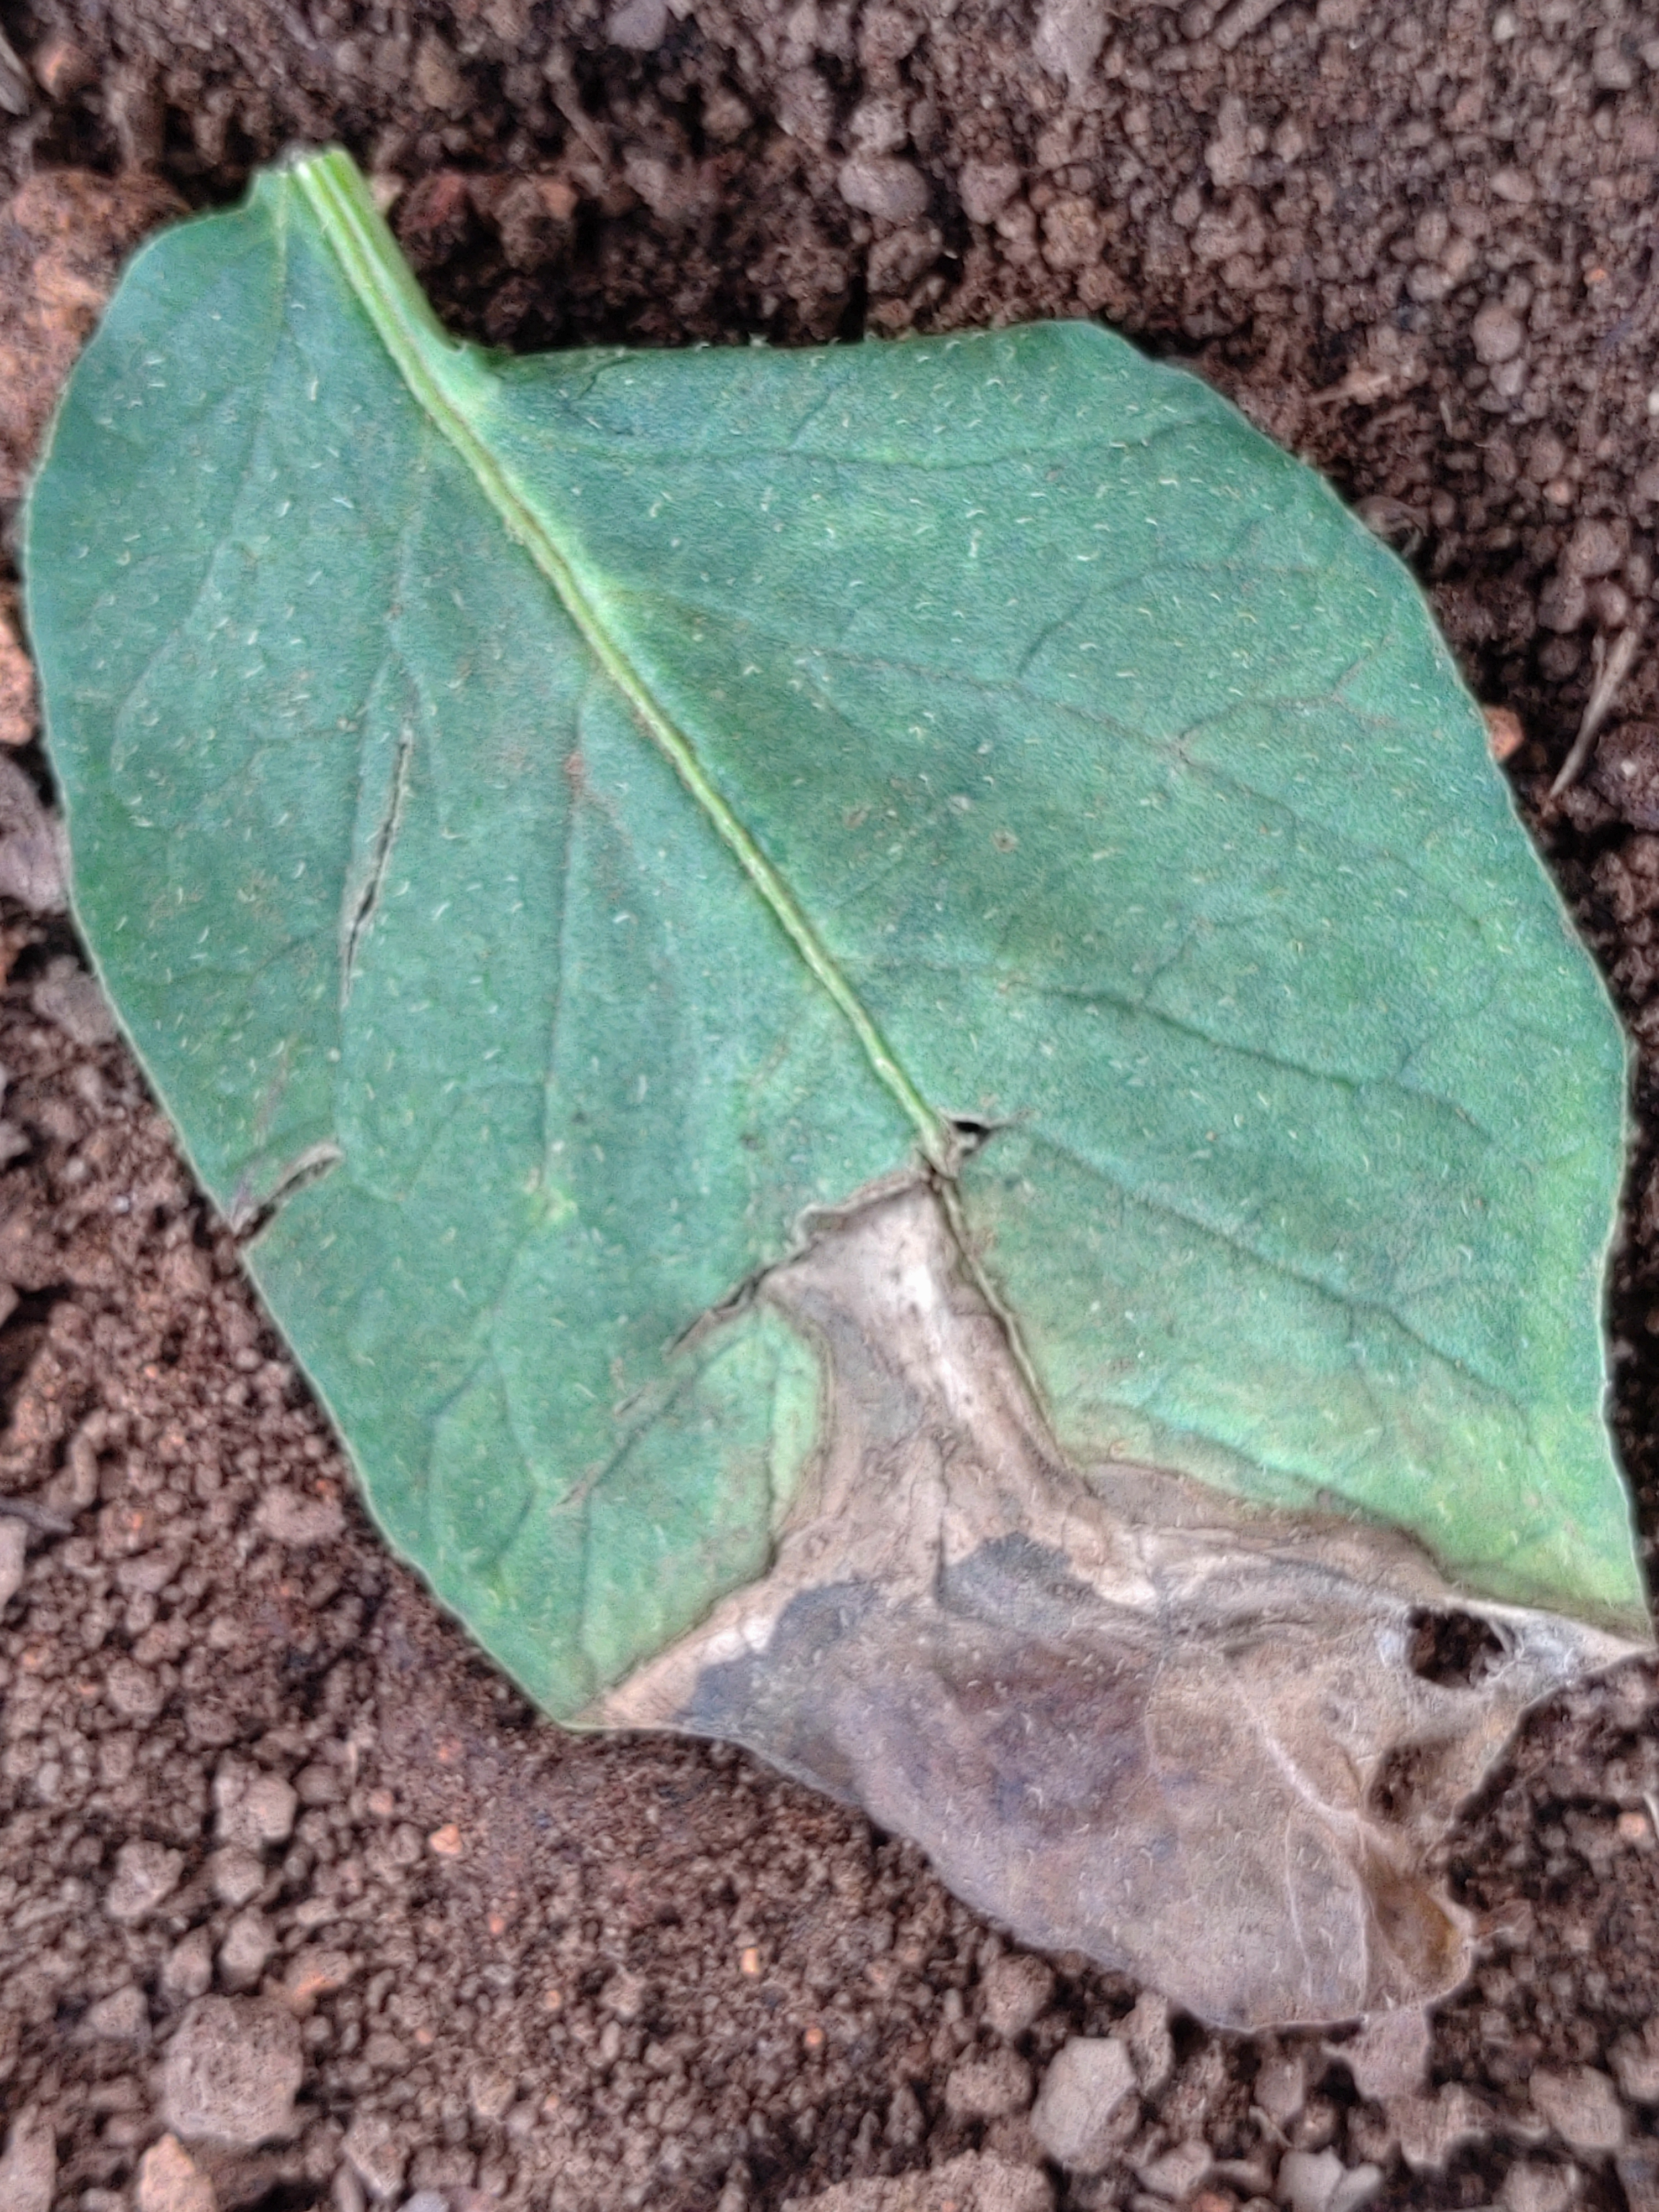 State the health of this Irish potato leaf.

early blight
